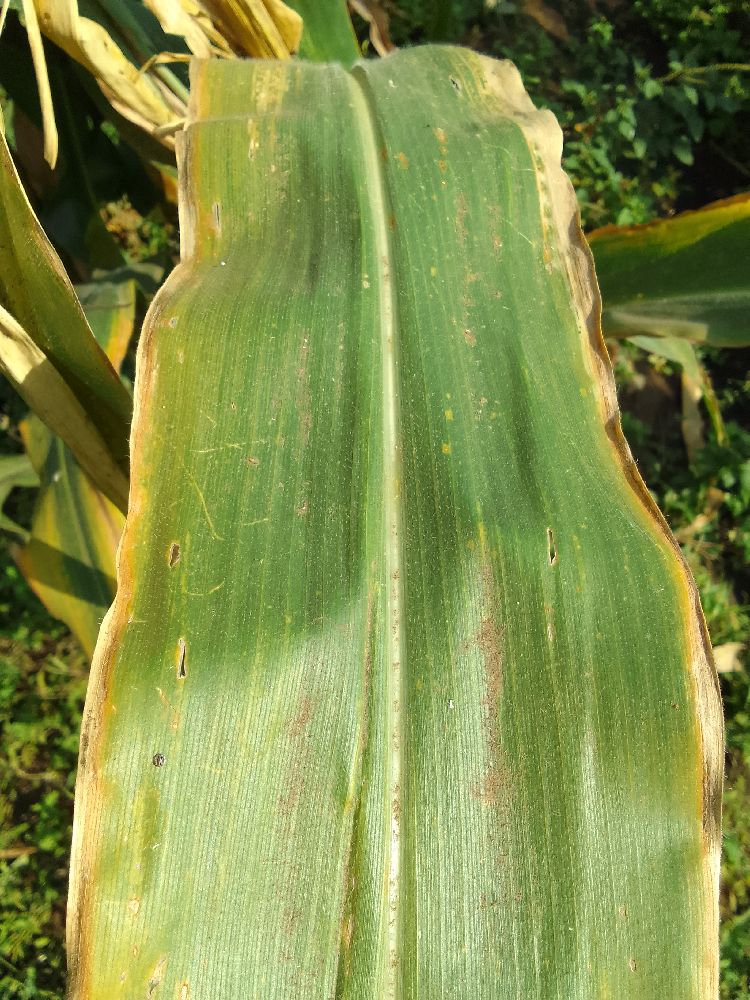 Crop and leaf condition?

maize, maize lethal necrosis
